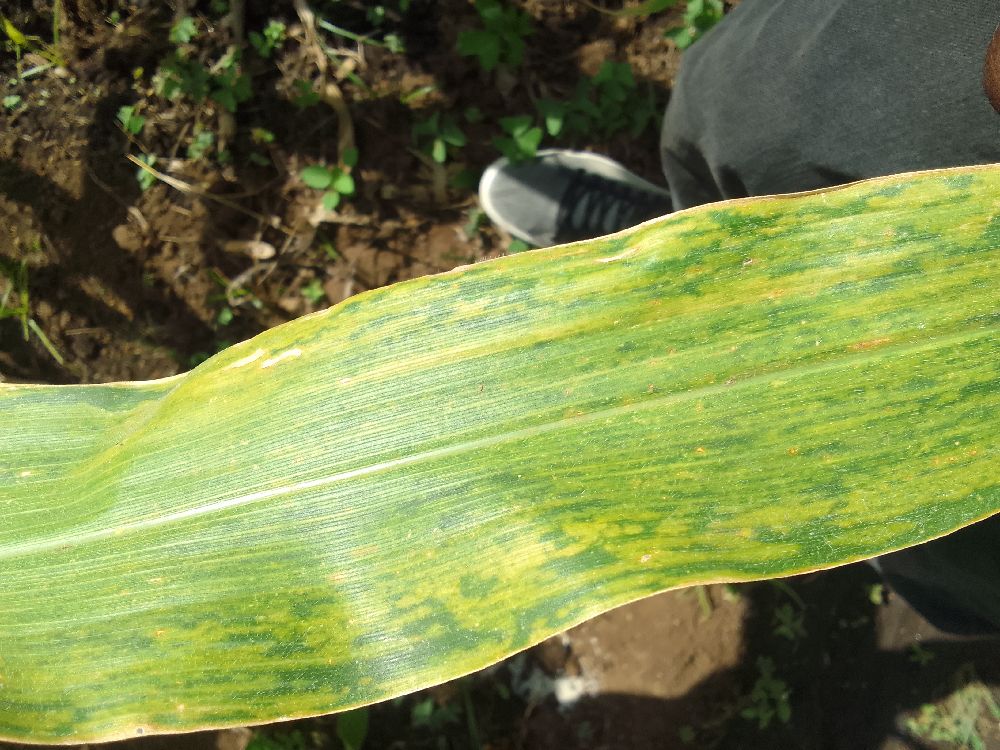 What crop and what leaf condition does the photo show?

maize, maize lethal necrosis
